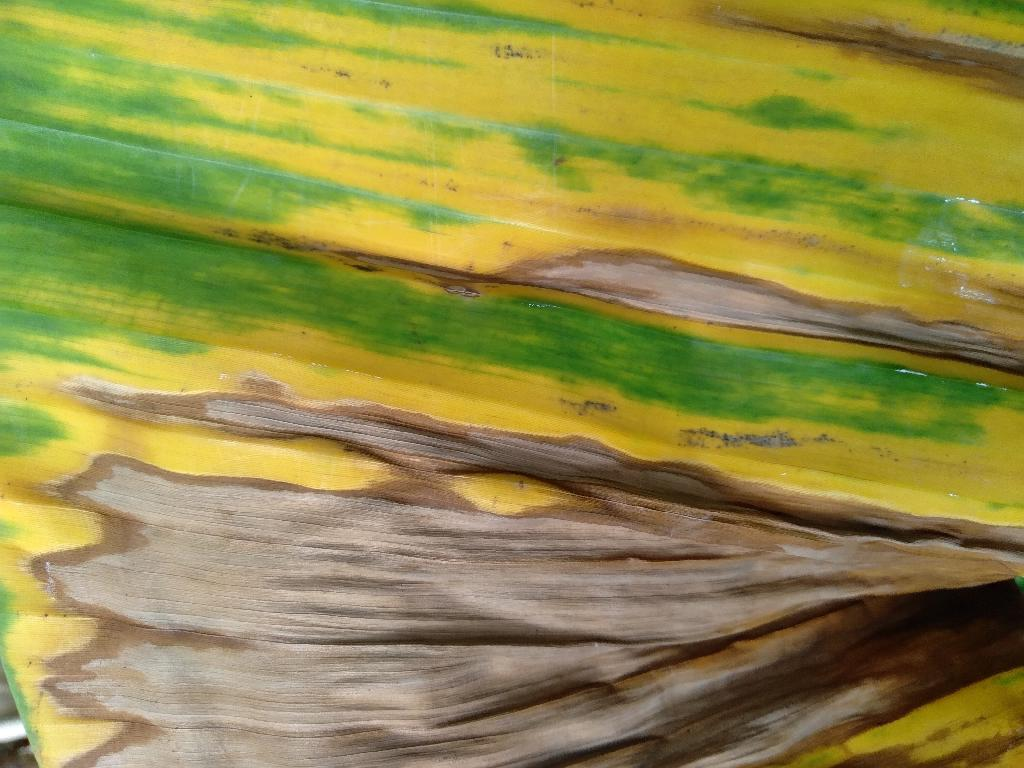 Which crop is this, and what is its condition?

banana, fusarium wilt race 1
